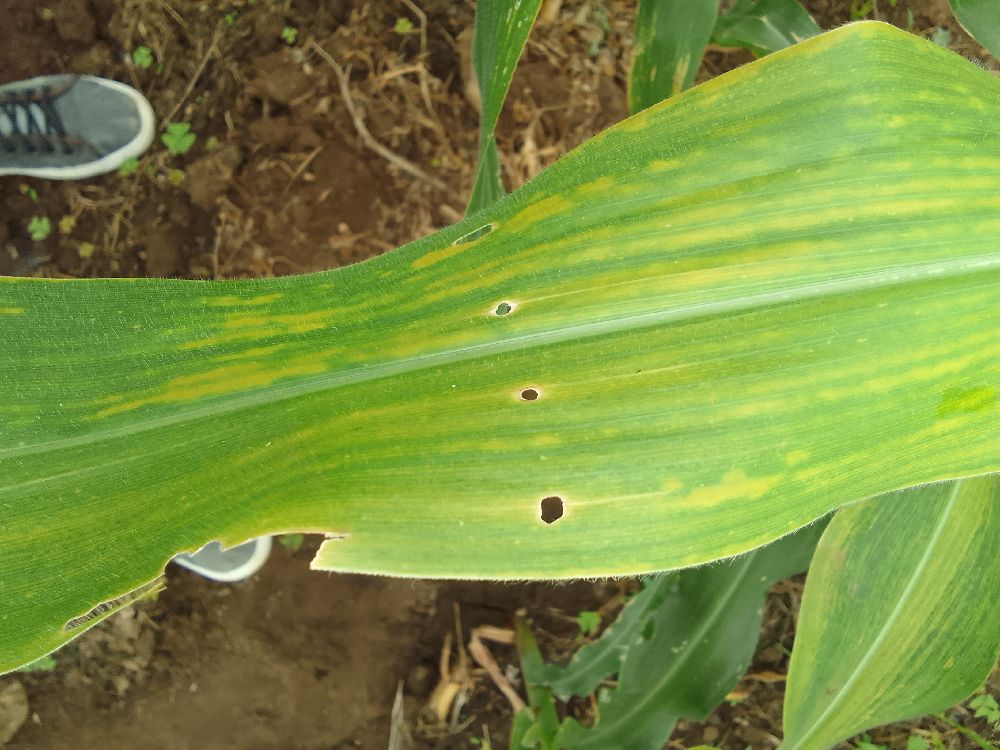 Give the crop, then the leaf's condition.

maize, maize lethal necrosis
